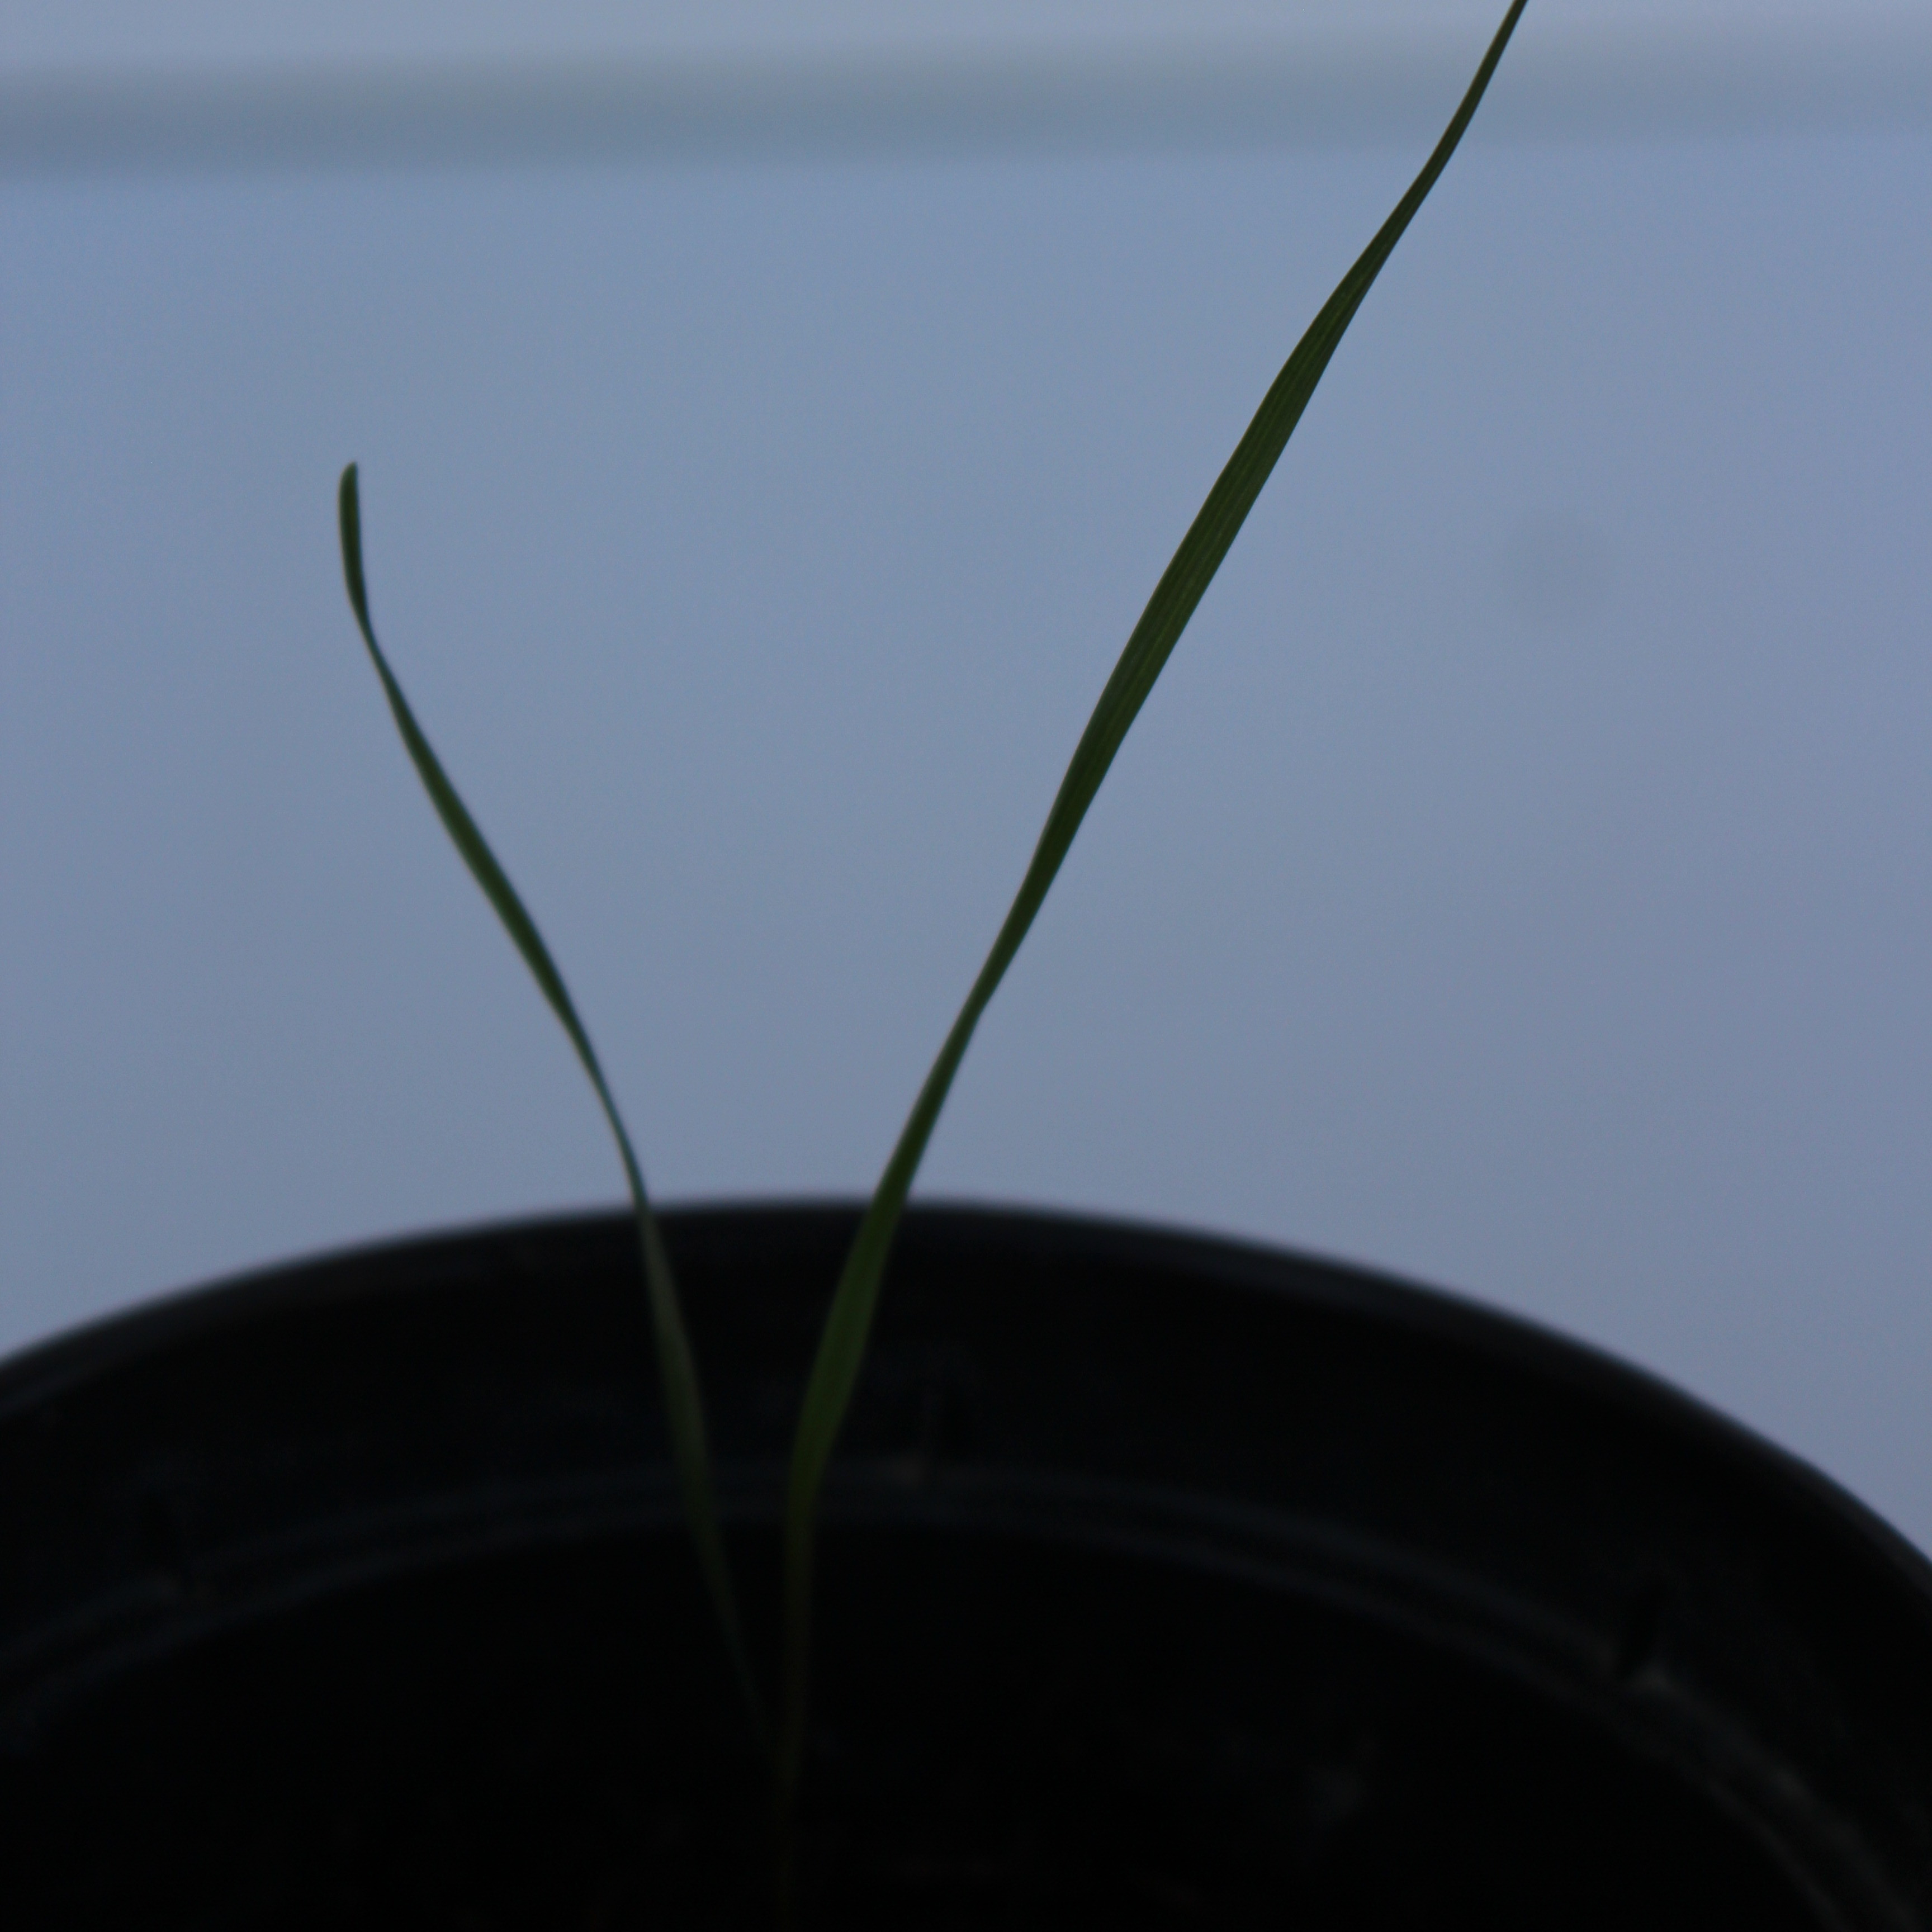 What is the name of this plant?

Lolium multiflorum
